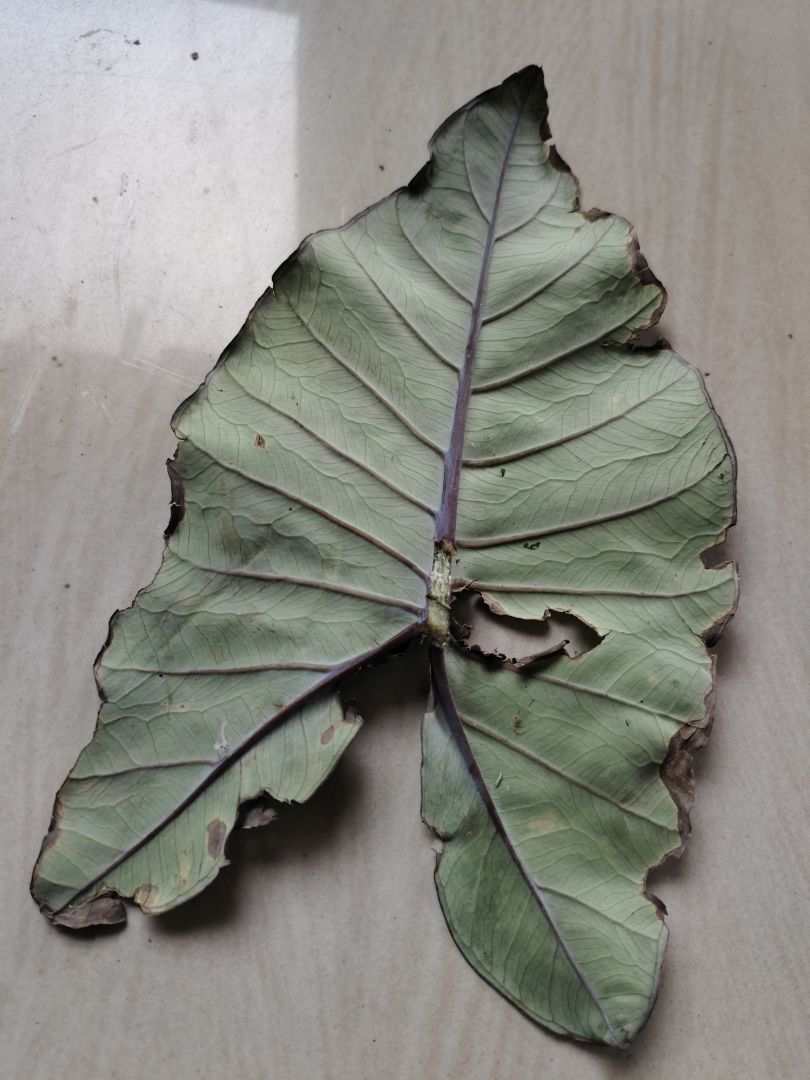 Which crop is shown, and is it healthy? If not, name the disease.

taro, leaf blight
